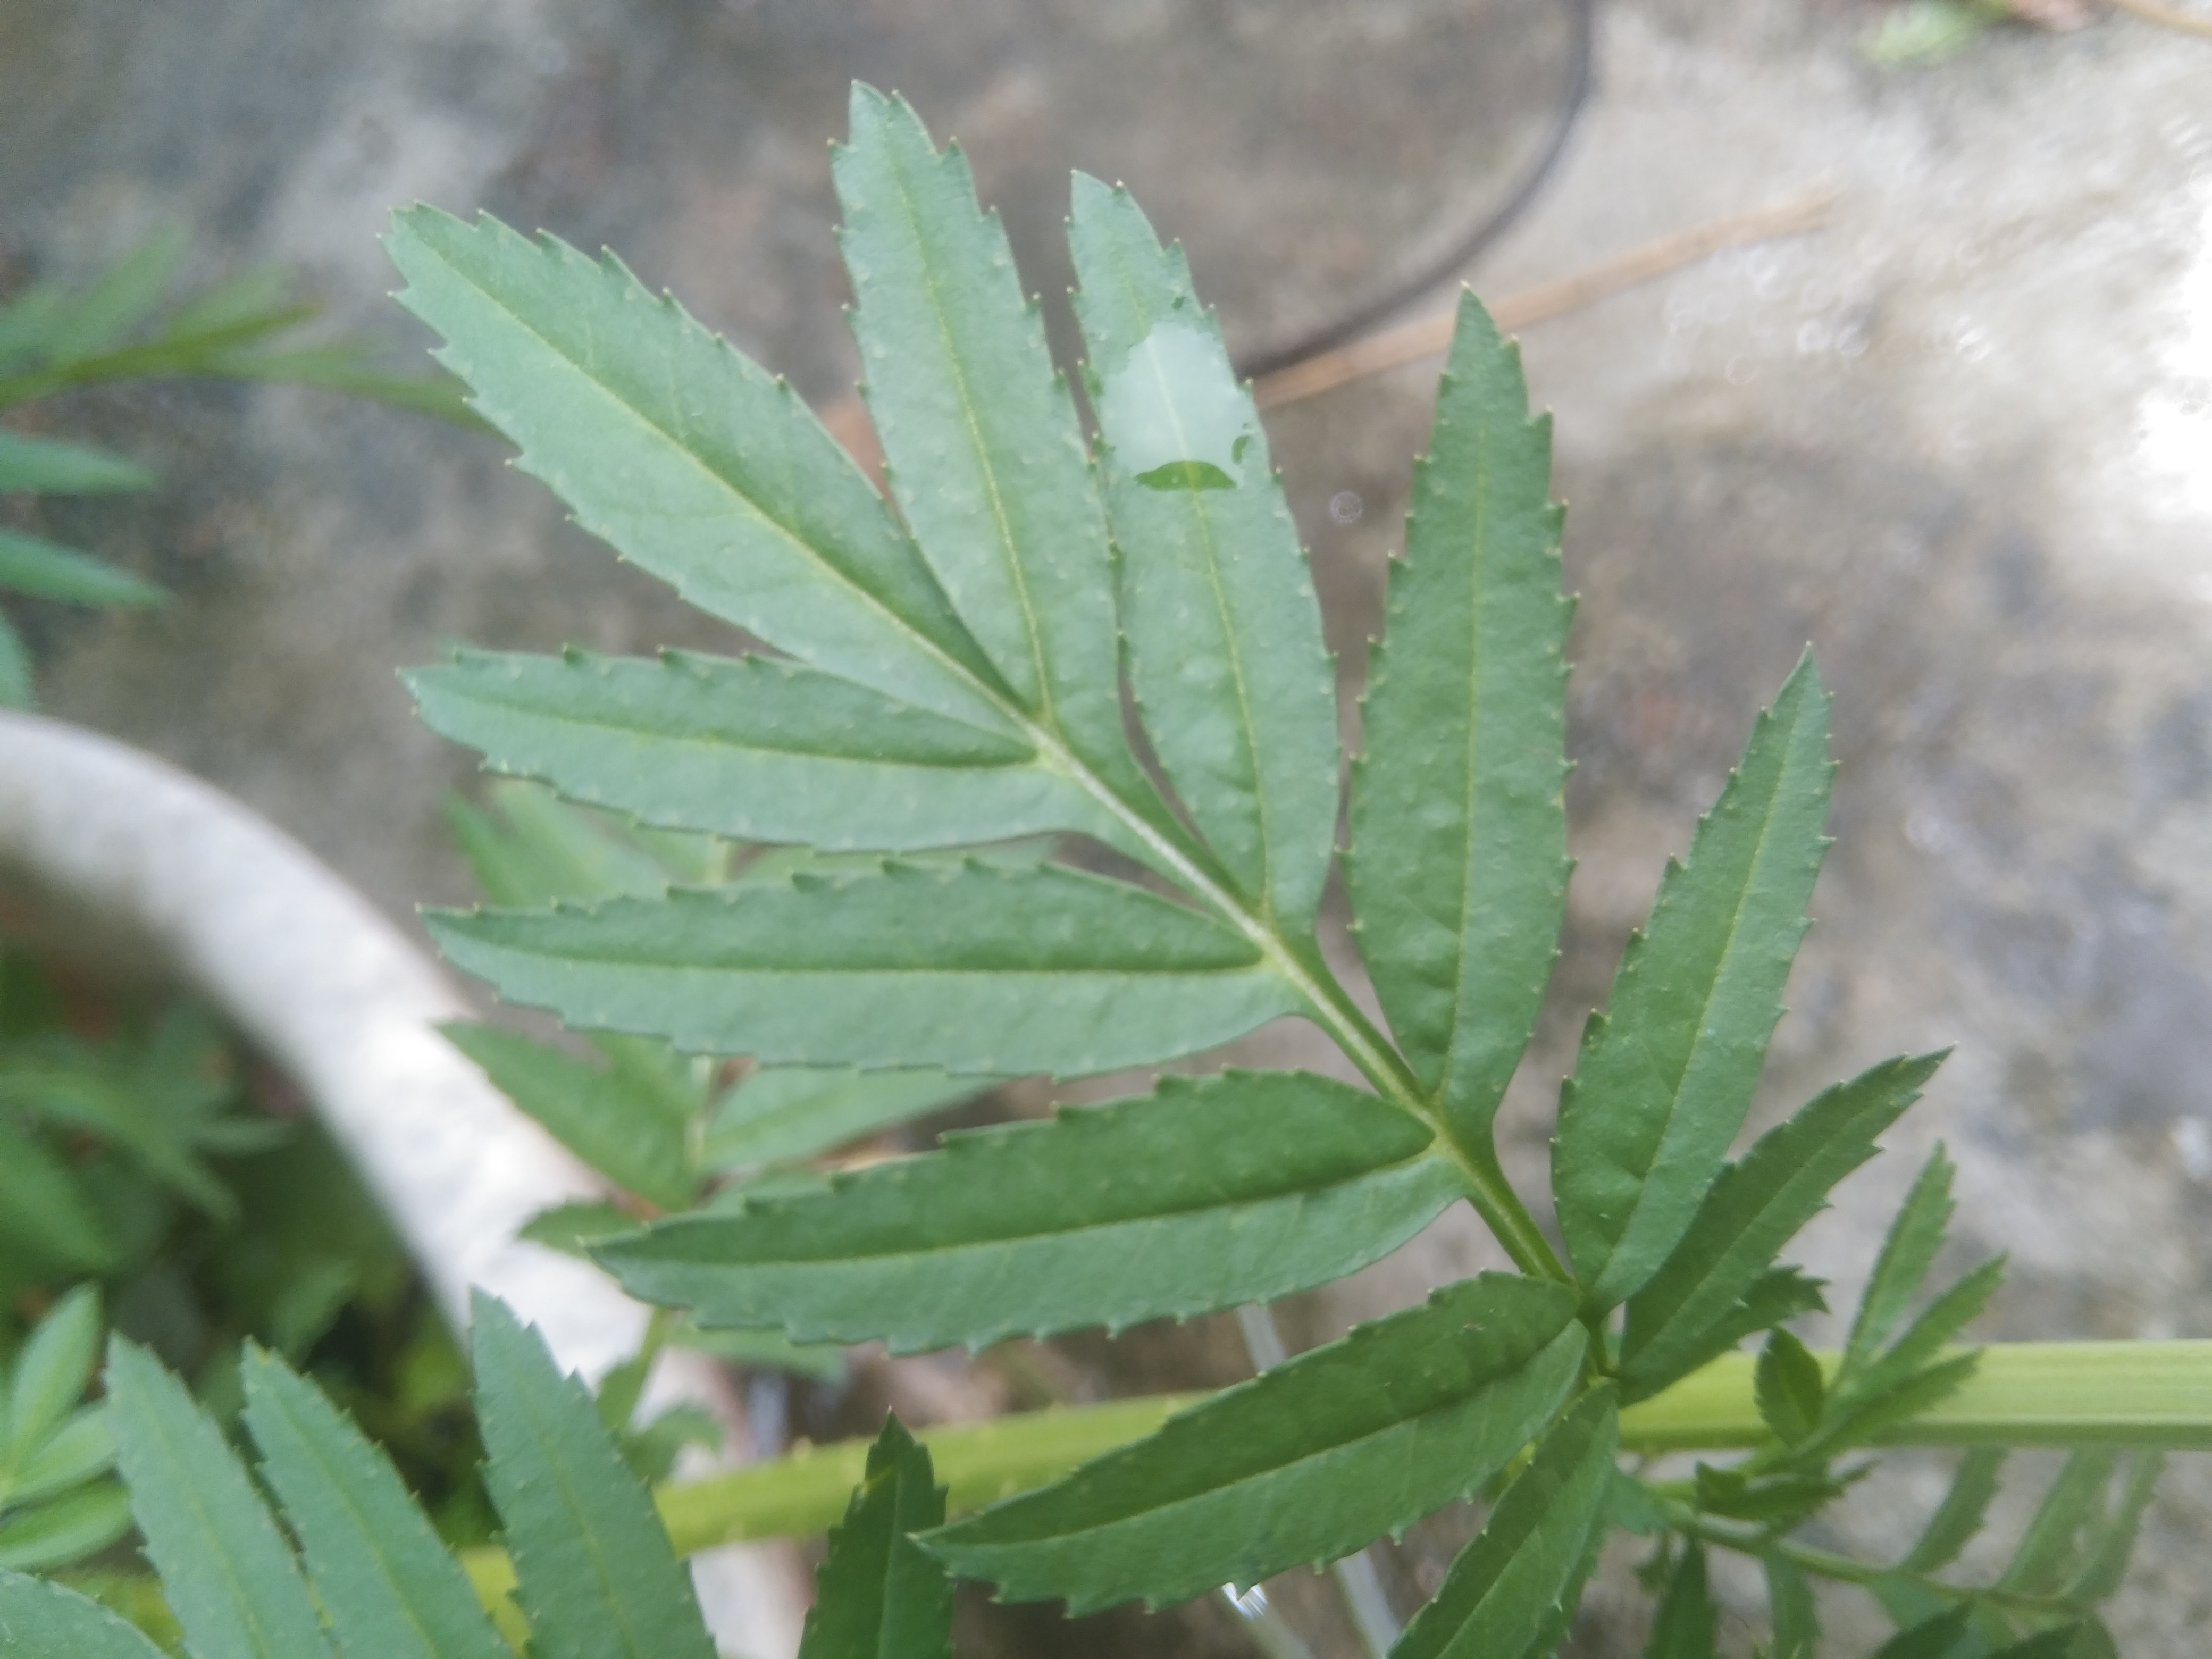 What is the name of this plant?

marigold
